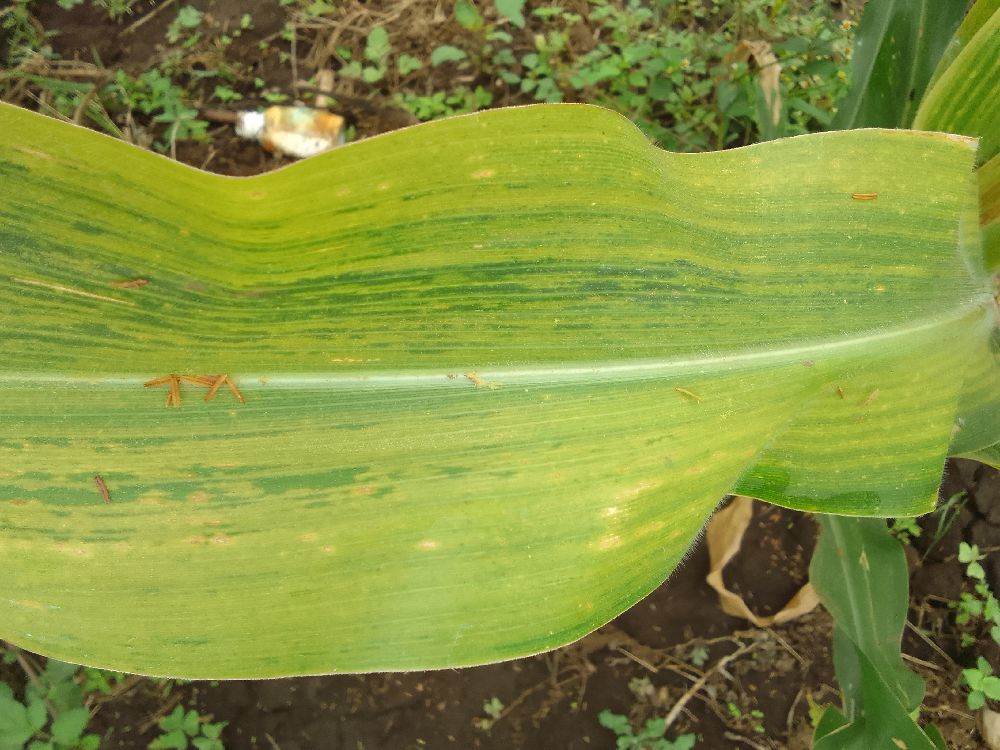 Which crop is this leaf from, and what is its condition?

maize, maize lethal necrosis
